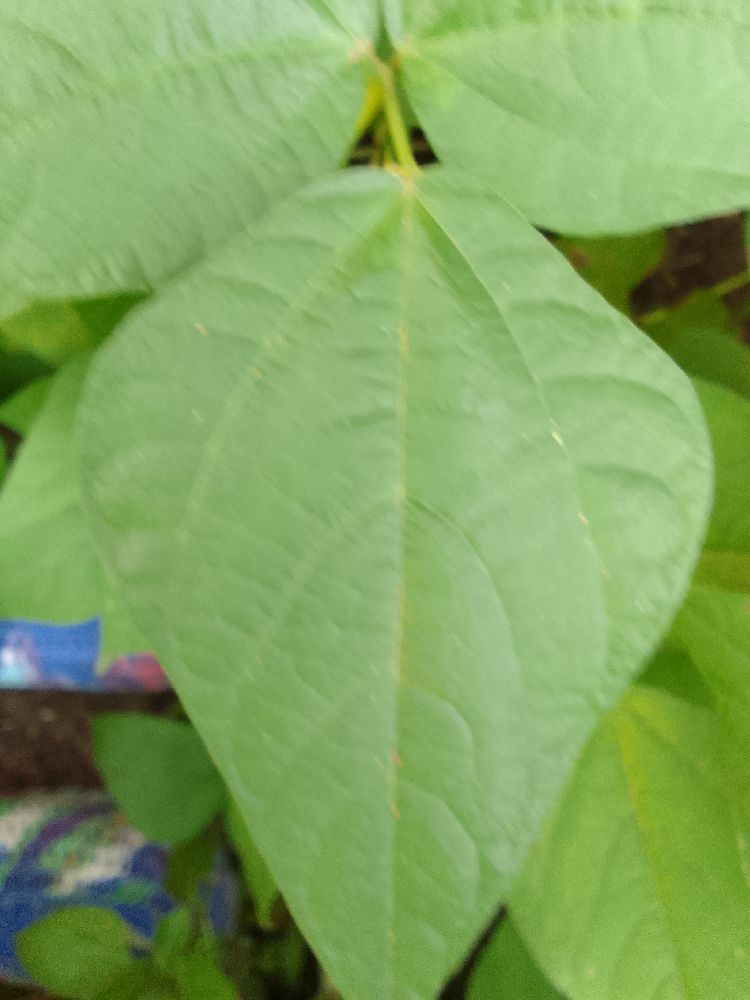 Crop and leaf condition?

common bean, healthy
